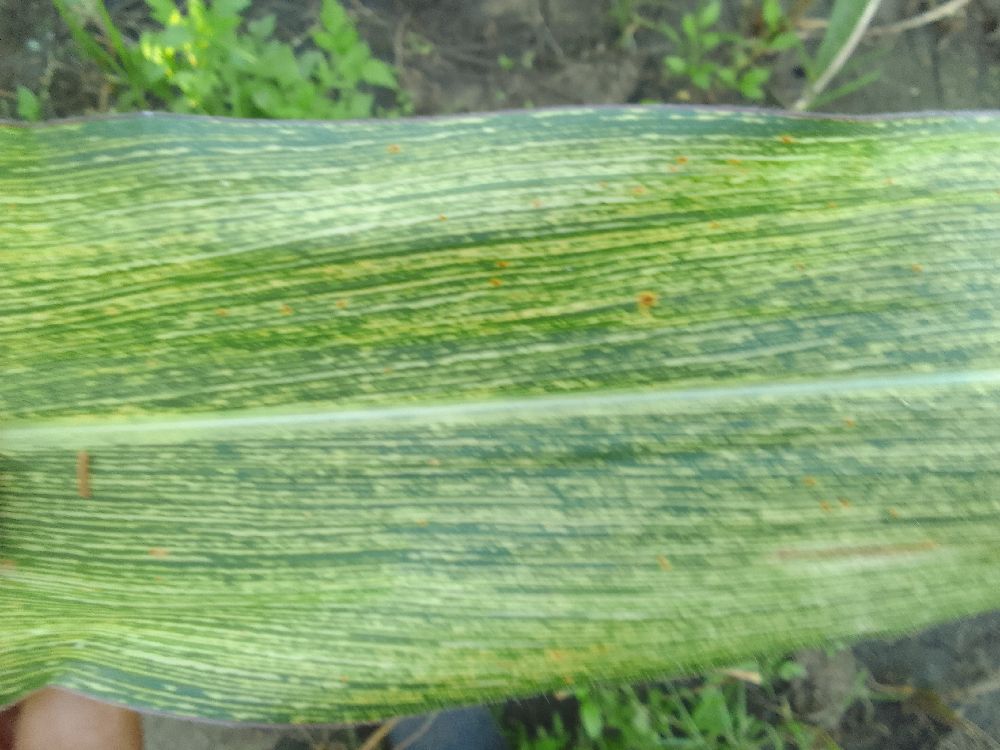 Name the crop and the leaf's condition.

maize, maize streak virus
